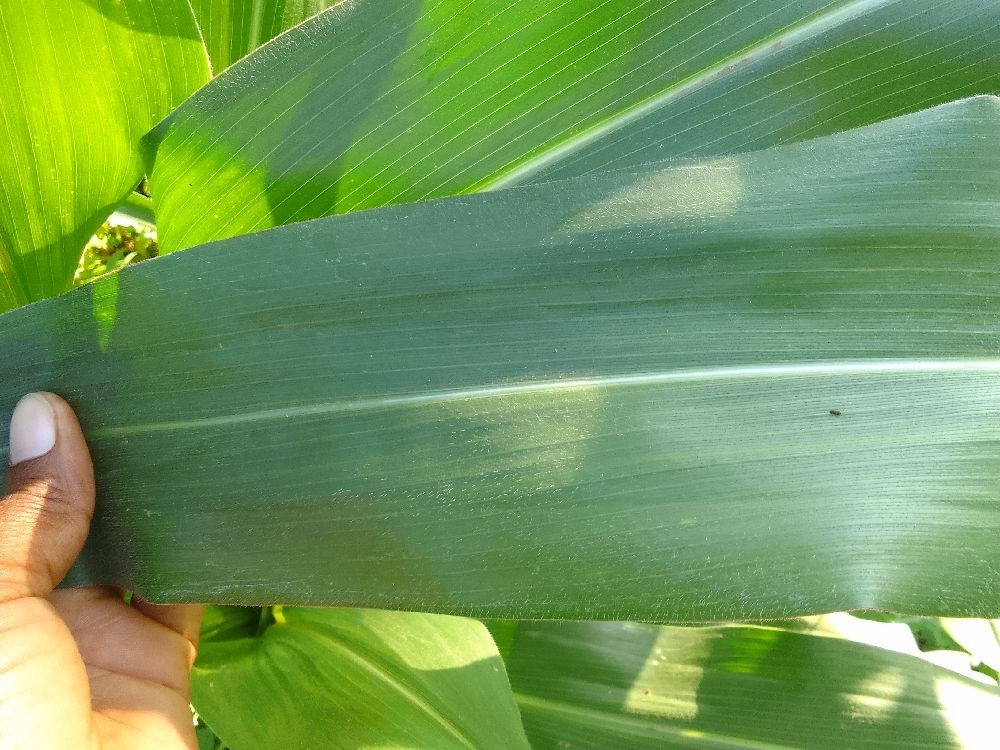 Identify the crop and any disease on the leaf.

maize, healthy
